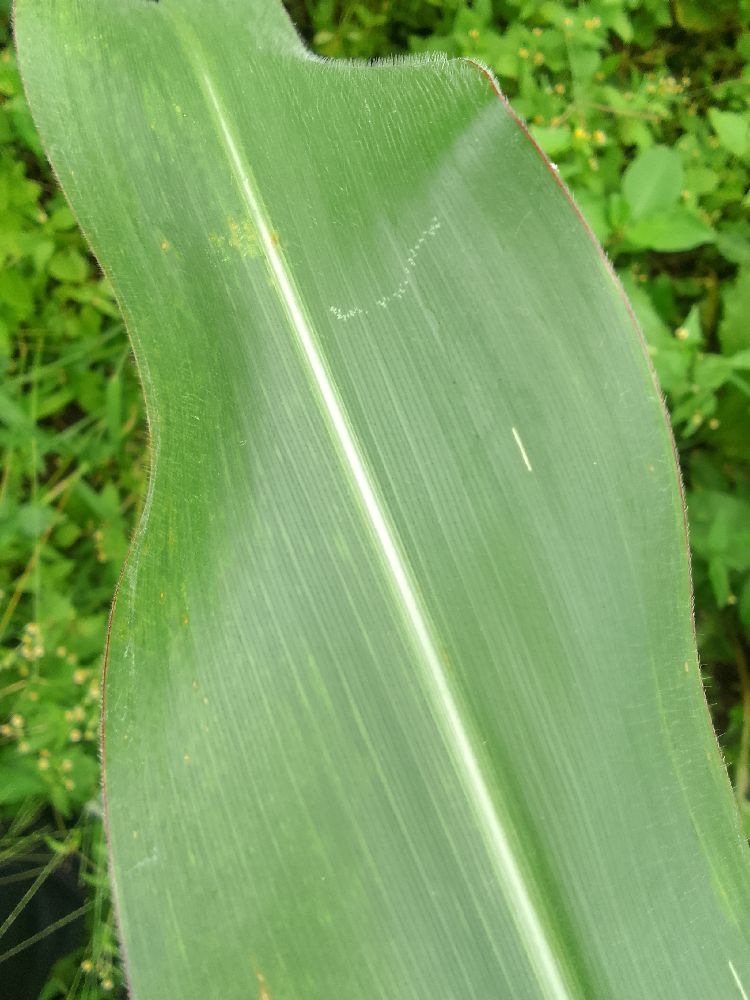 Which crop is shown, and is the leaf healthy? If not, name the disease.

maize, healthy
